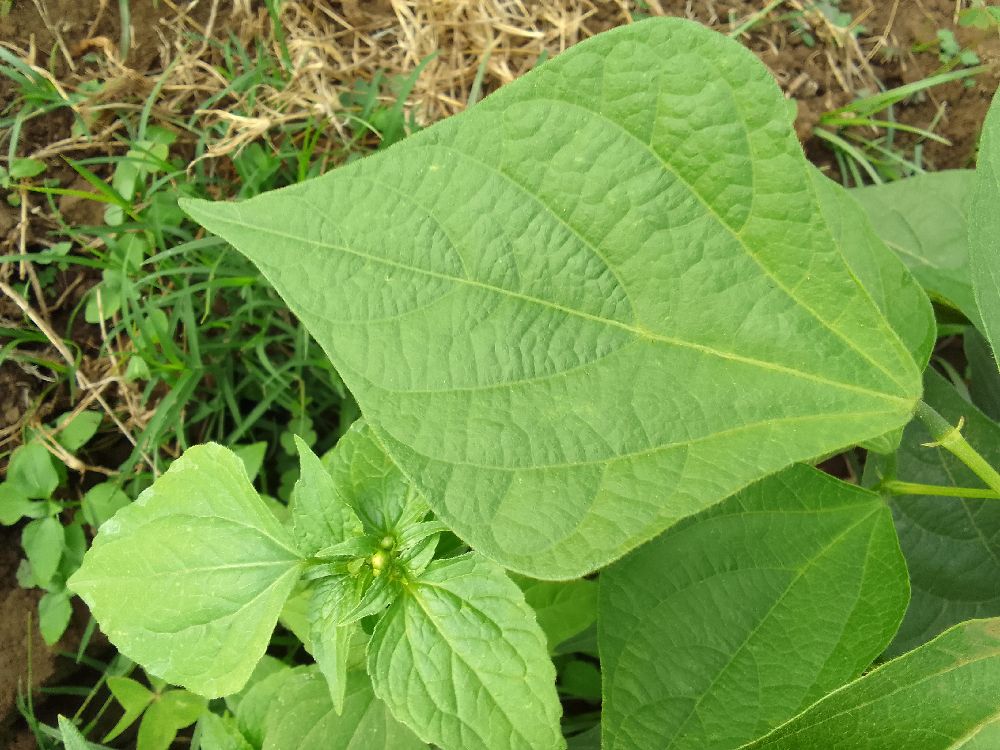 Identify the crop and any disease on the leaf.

maize, healthy
